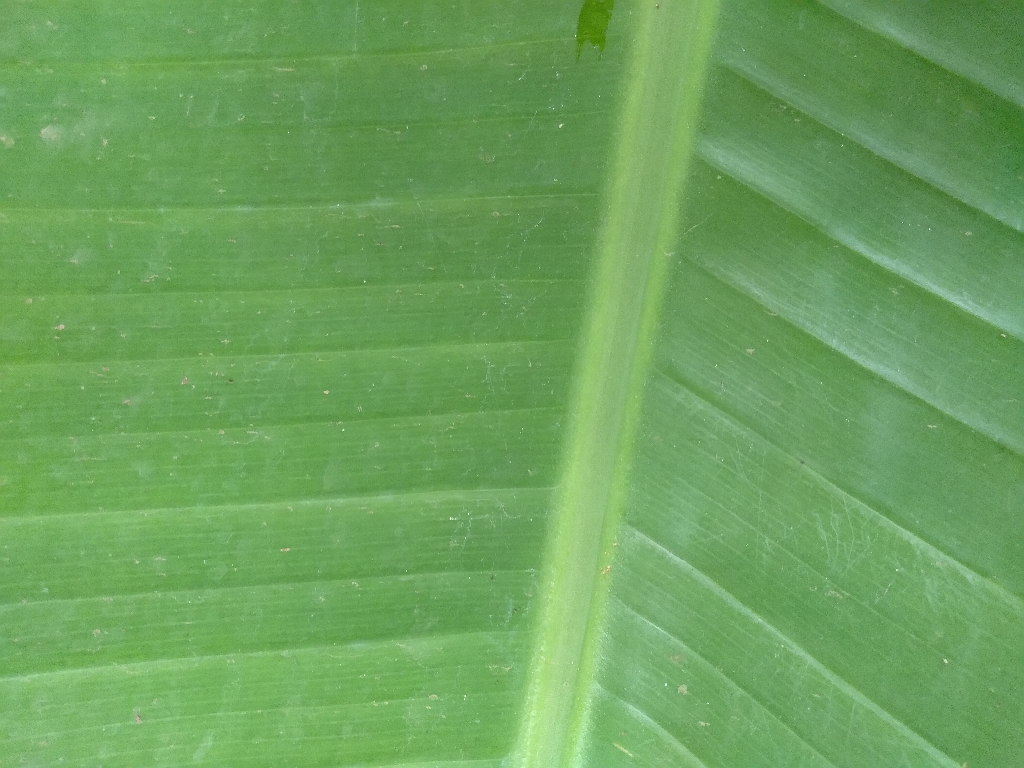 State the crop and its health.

banana, healthy
